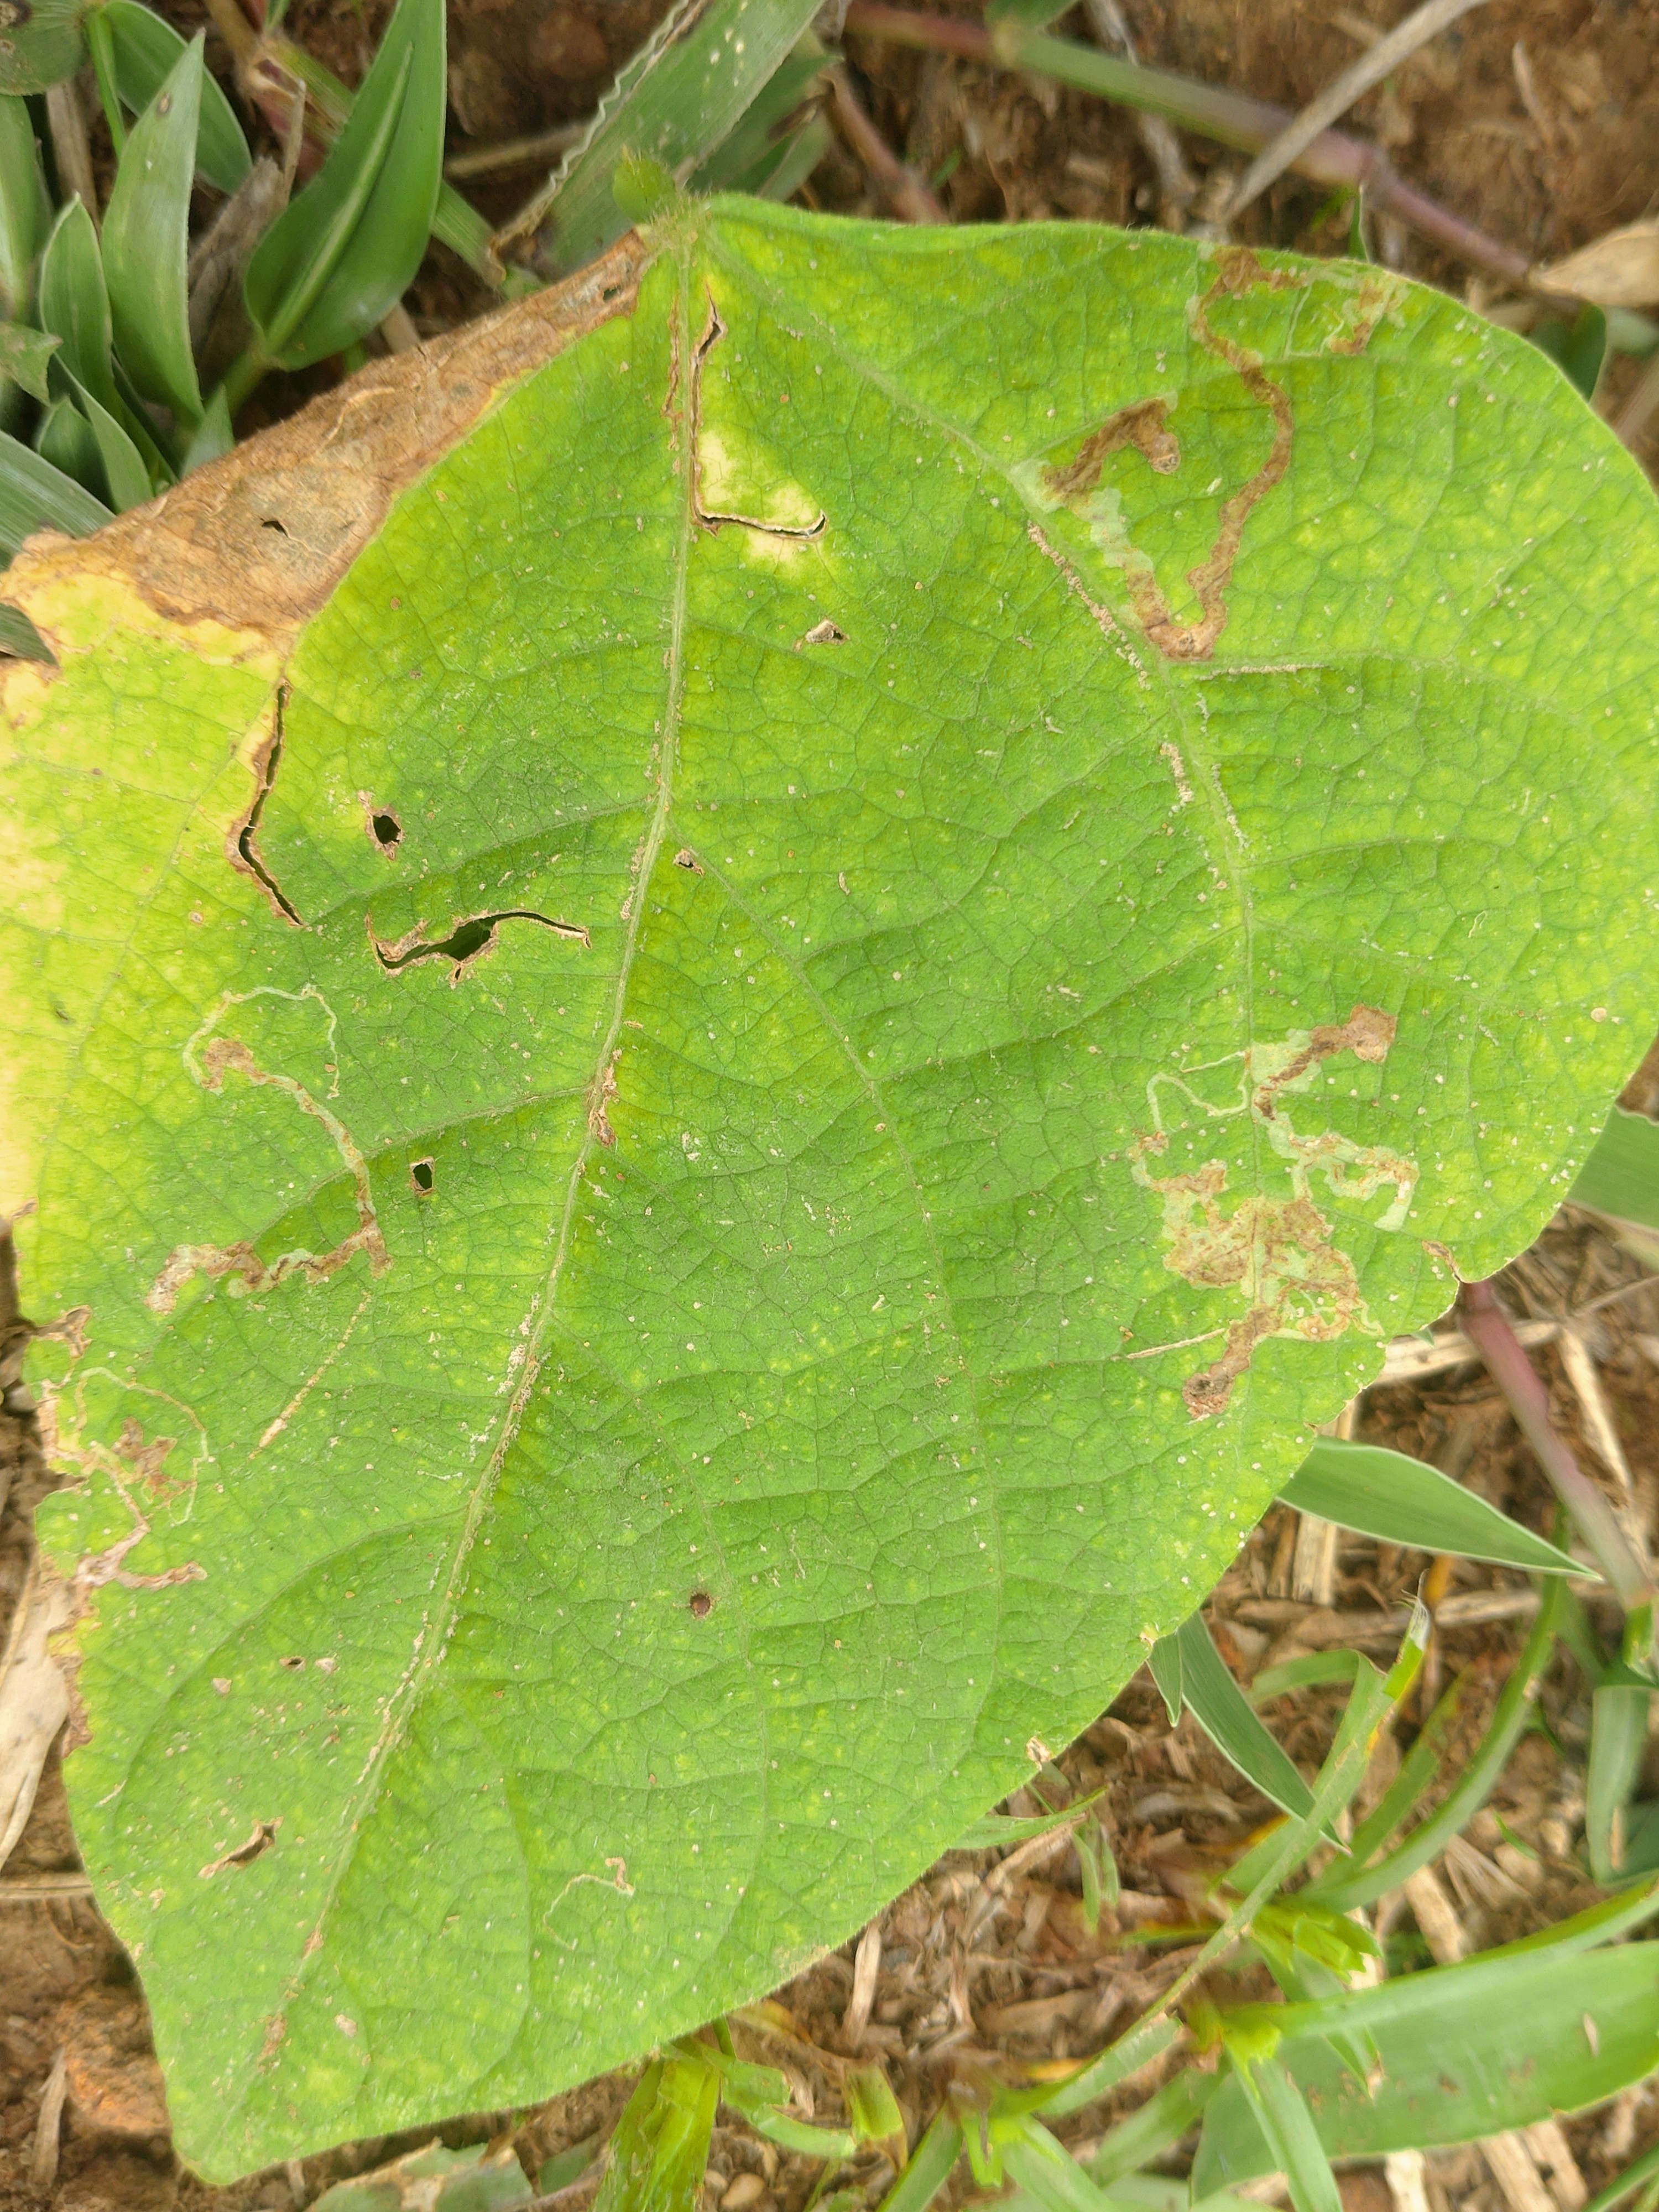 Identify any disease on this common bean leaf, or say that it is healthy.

rust
